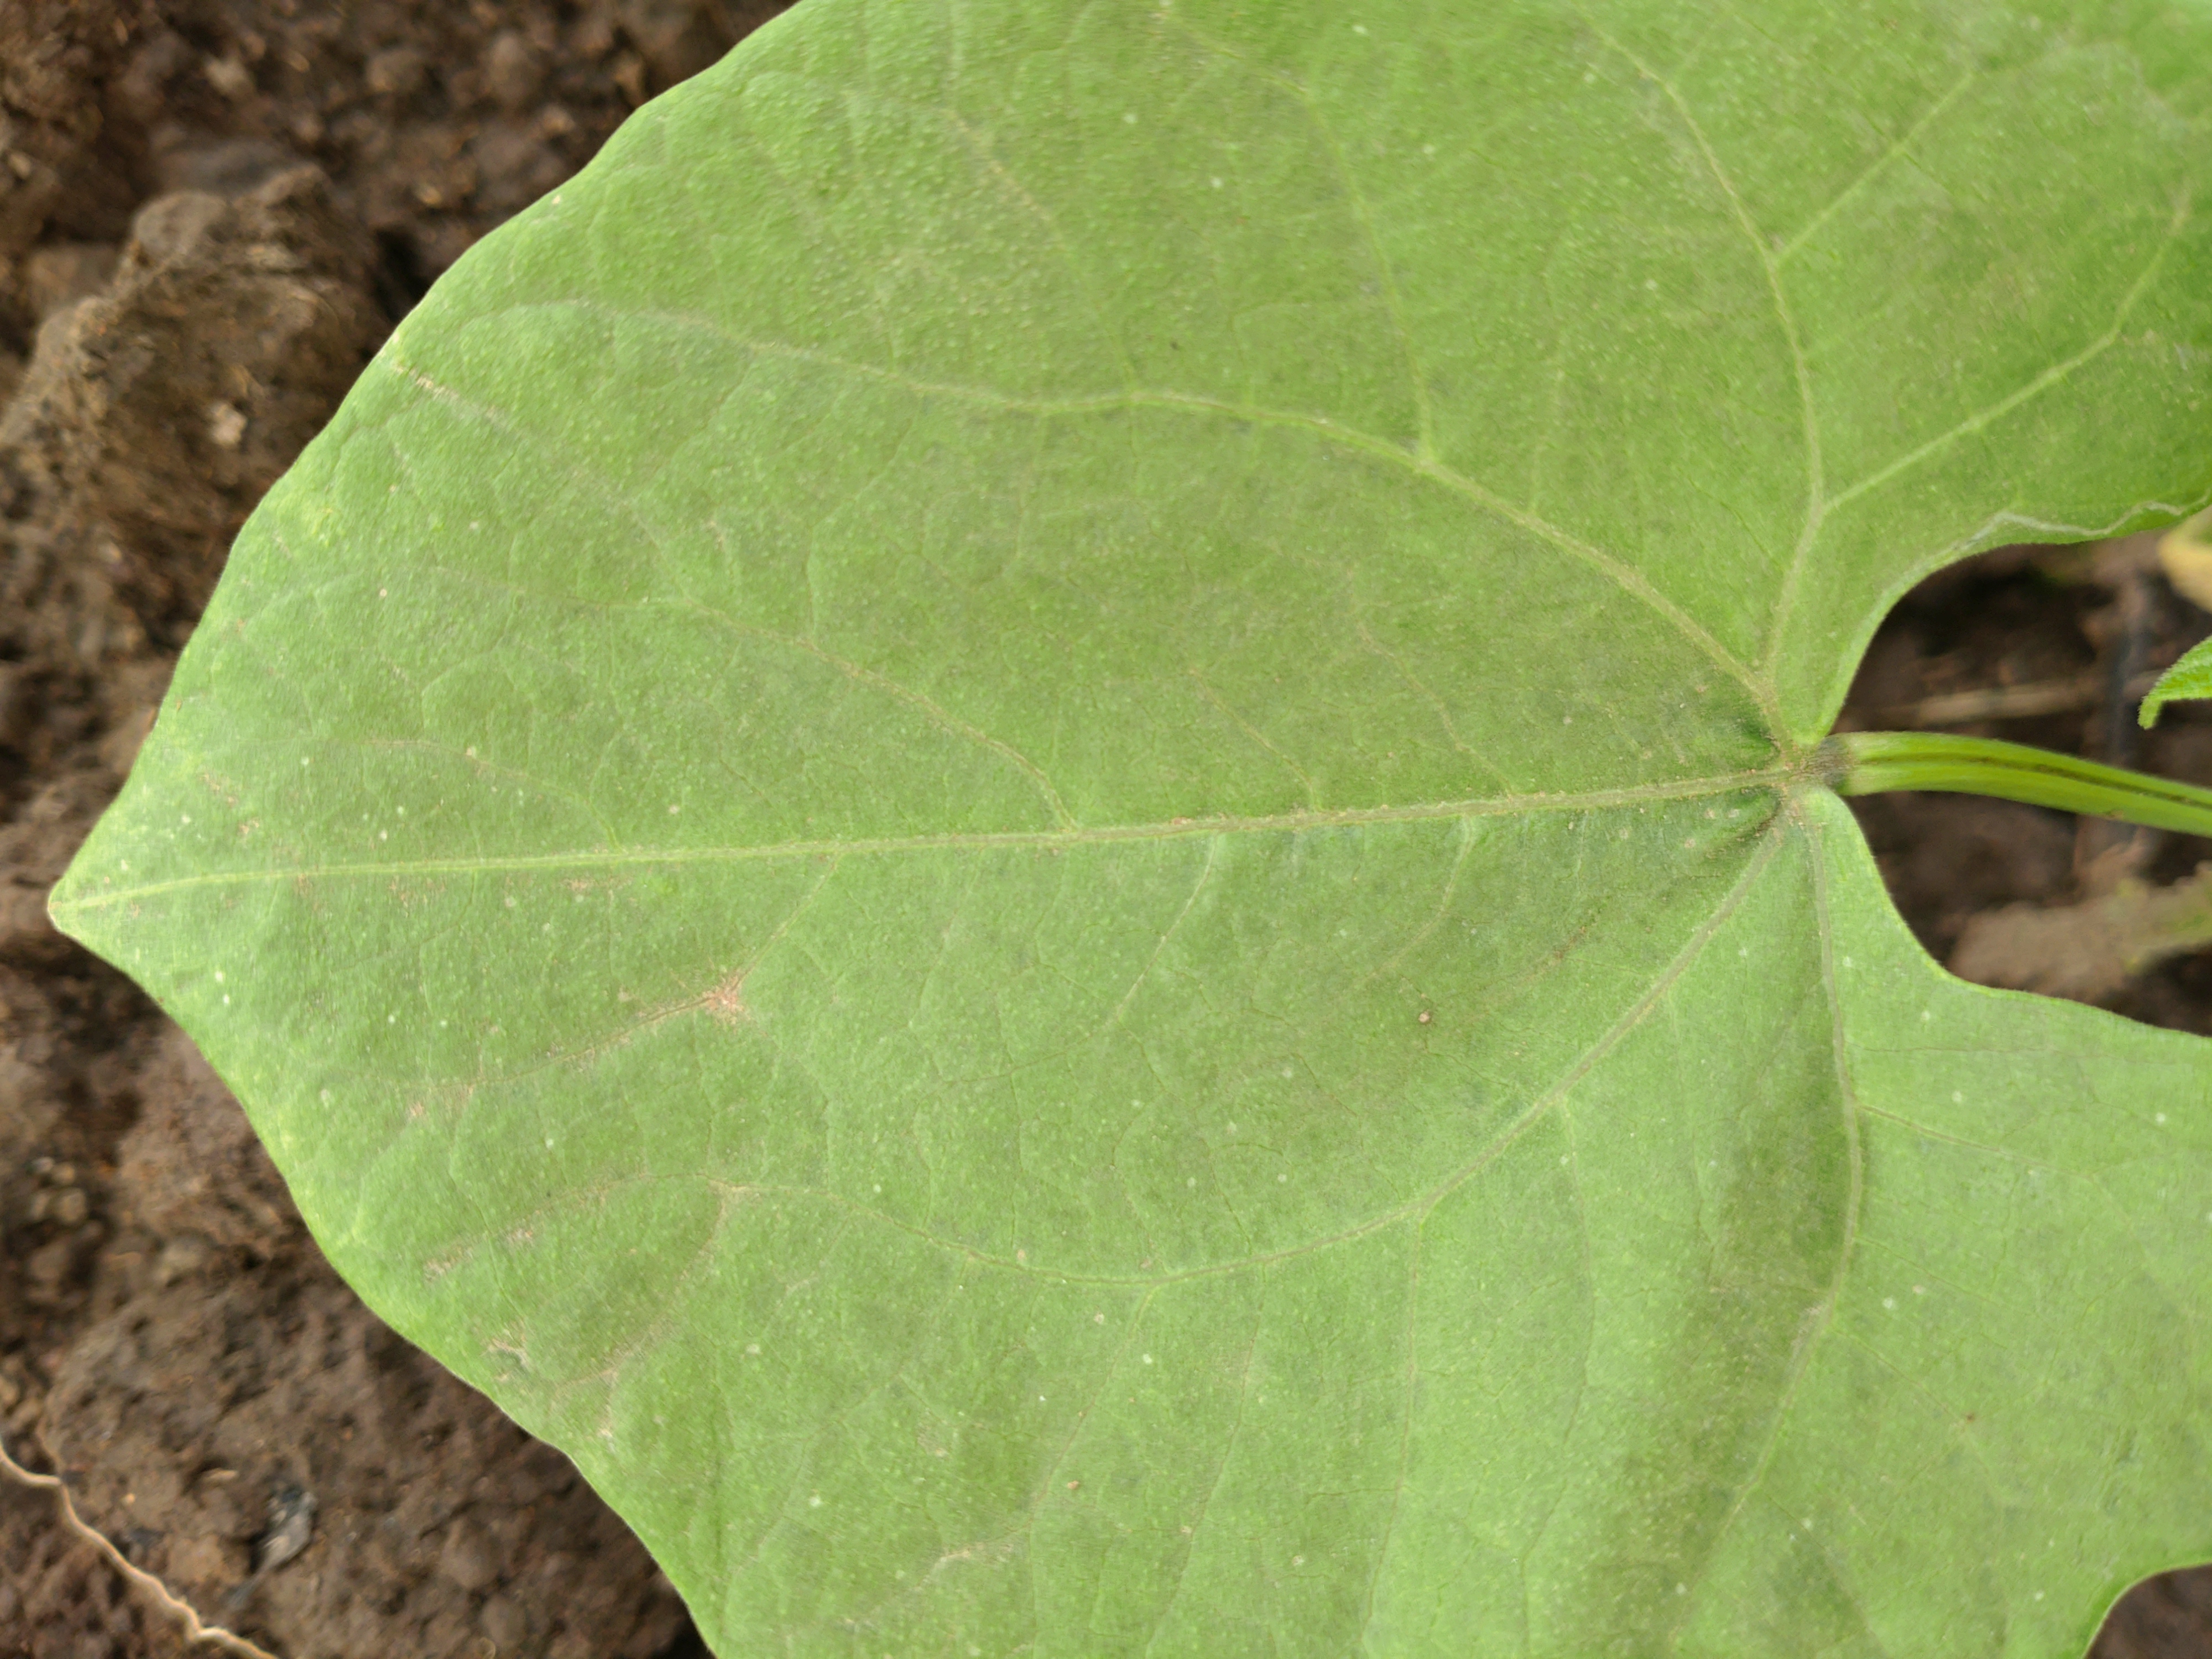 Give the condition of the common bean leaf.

healthy
